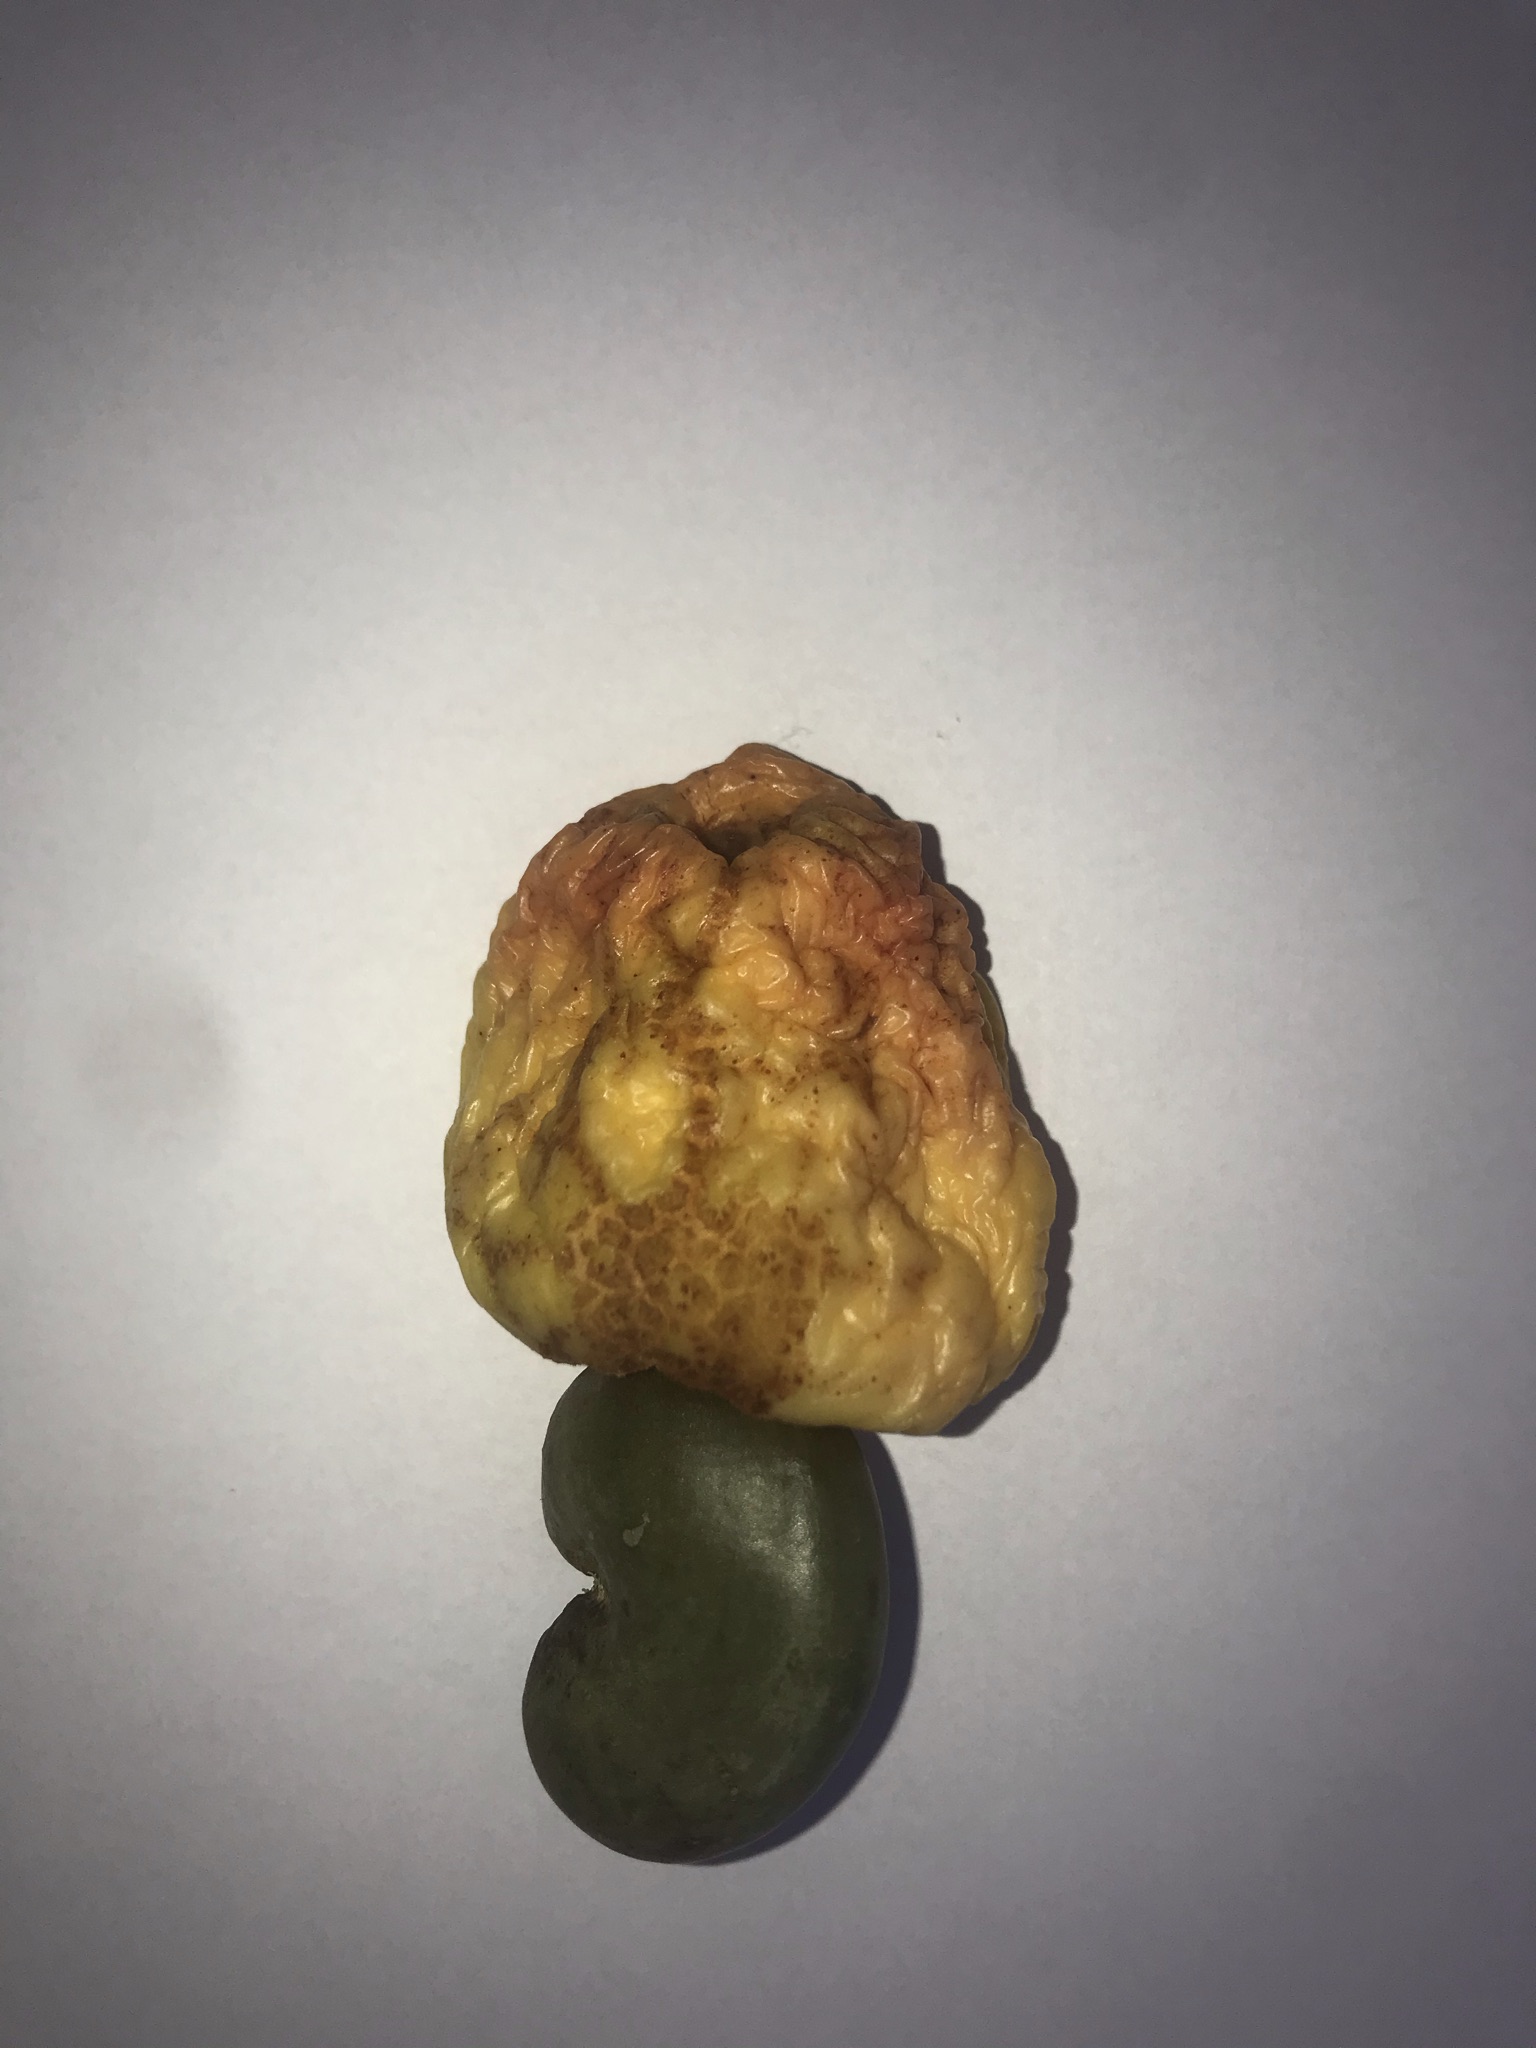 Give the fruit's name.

caju amarelo
